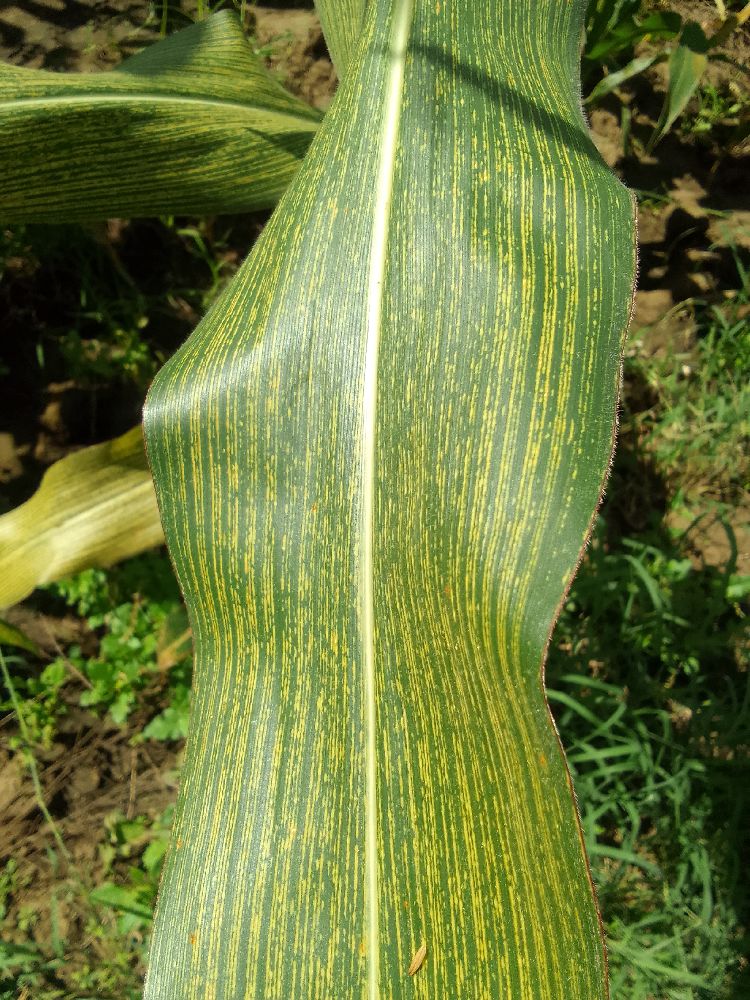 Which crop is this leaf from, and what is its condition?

maize, maize streak virus
